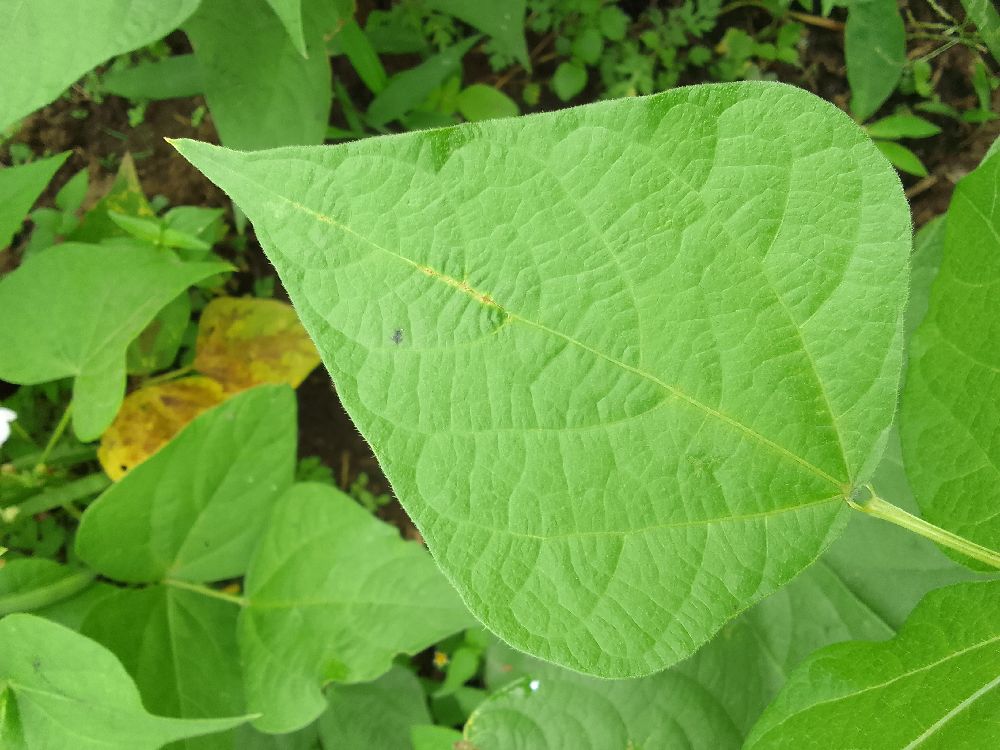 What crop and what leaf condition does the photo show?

common bean, healthy
